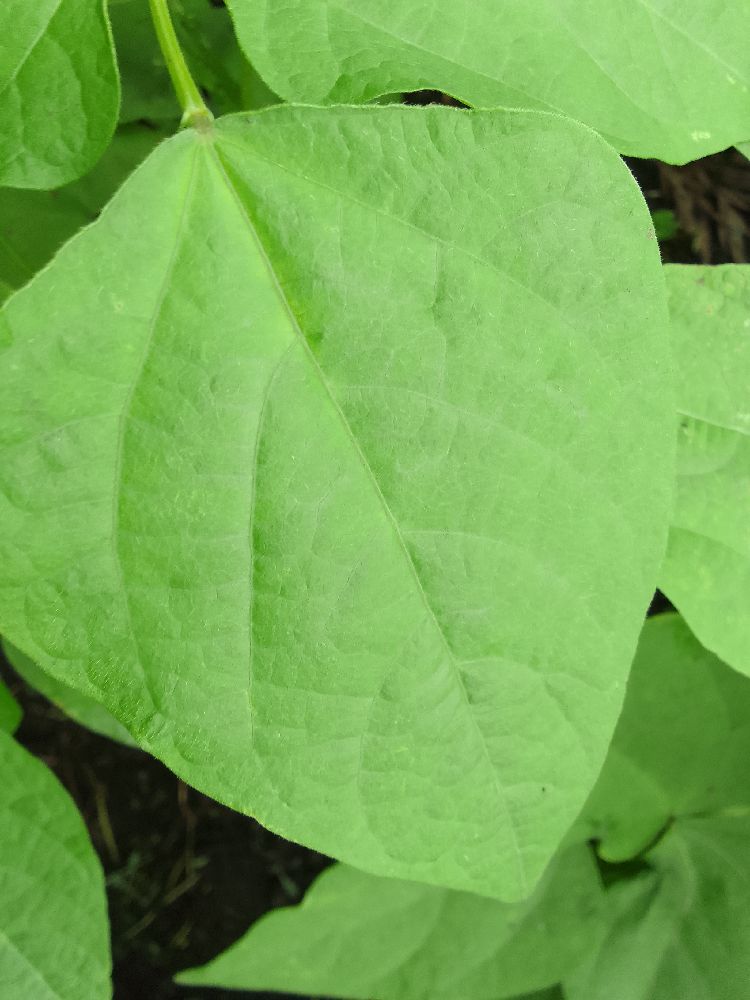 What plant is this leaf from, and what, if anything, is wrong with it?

common bean, healthy
